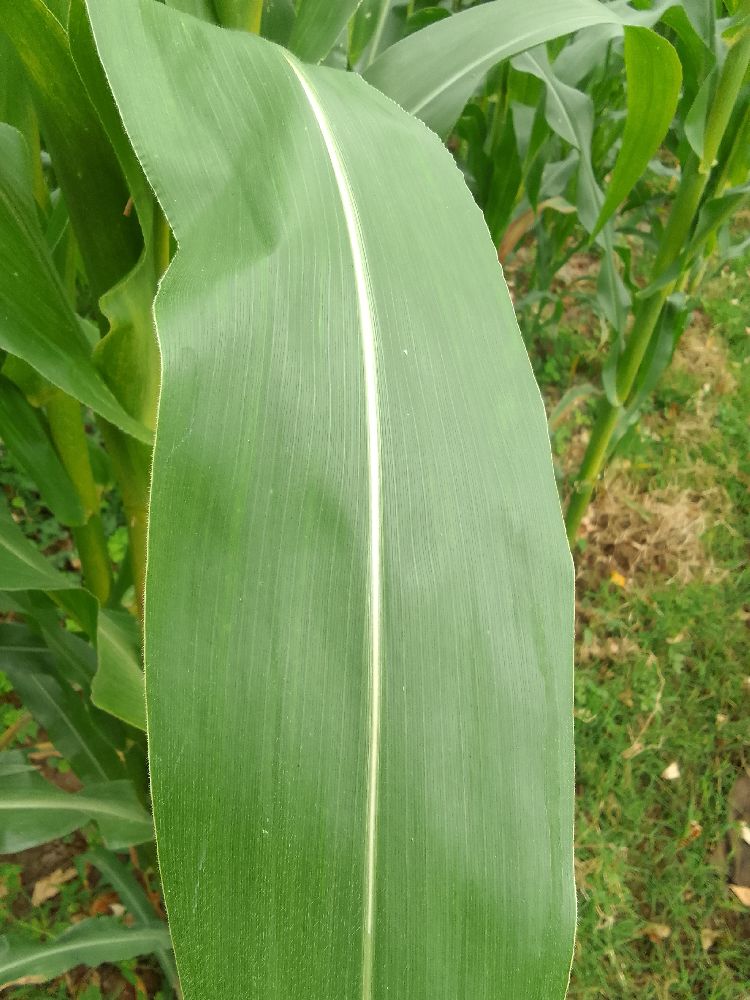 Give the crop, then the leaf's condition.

maize, healthy
